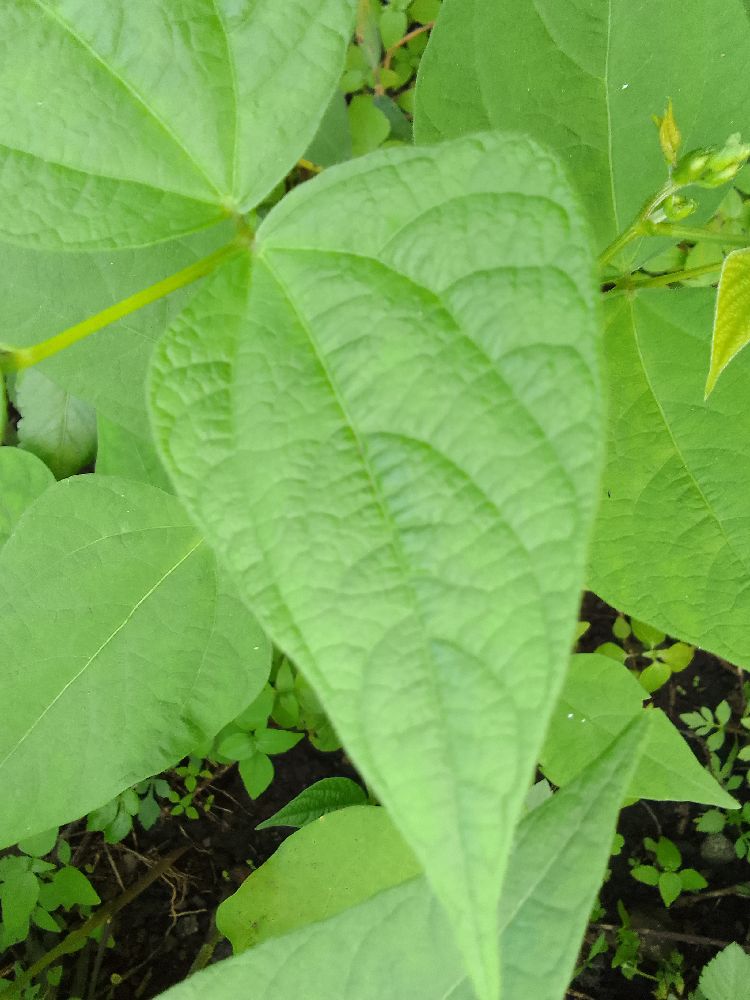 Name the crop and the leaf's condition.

common bean, healthy
